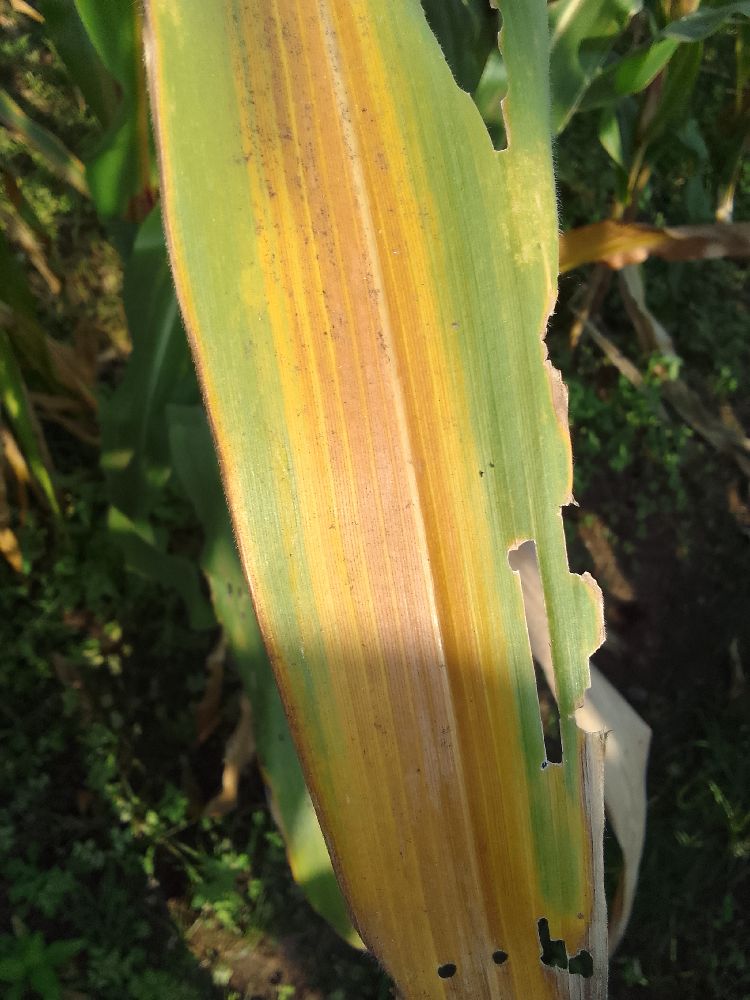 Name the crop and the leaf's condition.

maize, maize lethal necrosis
